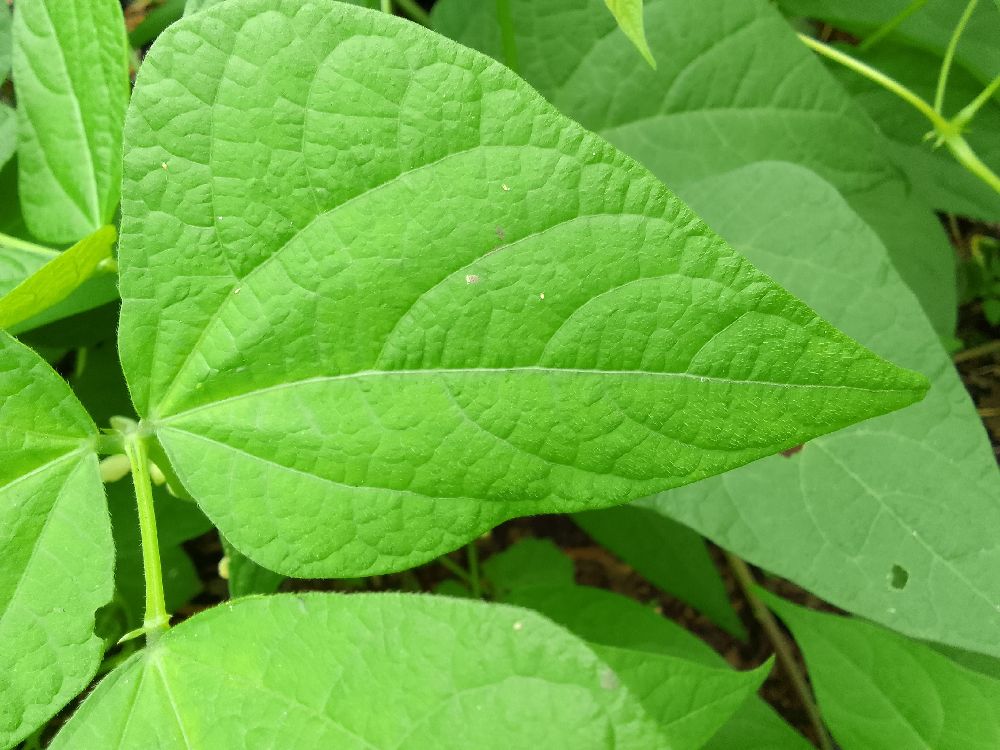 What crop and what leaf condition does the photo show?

common bean, healthy
